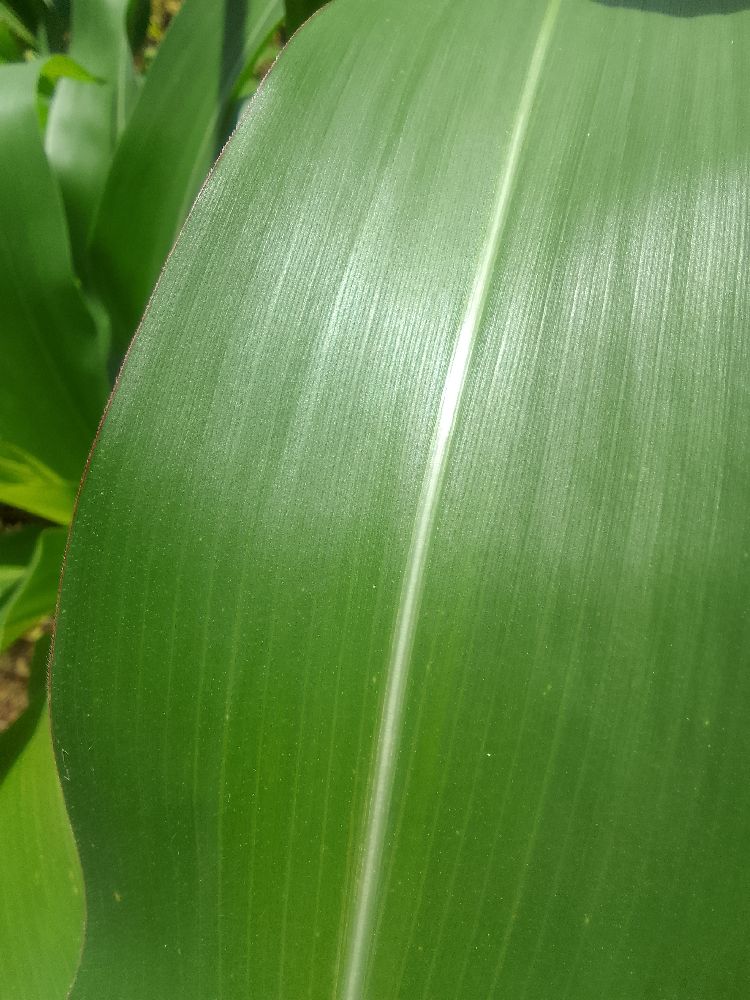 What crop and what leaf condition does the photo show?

maize, healthy
